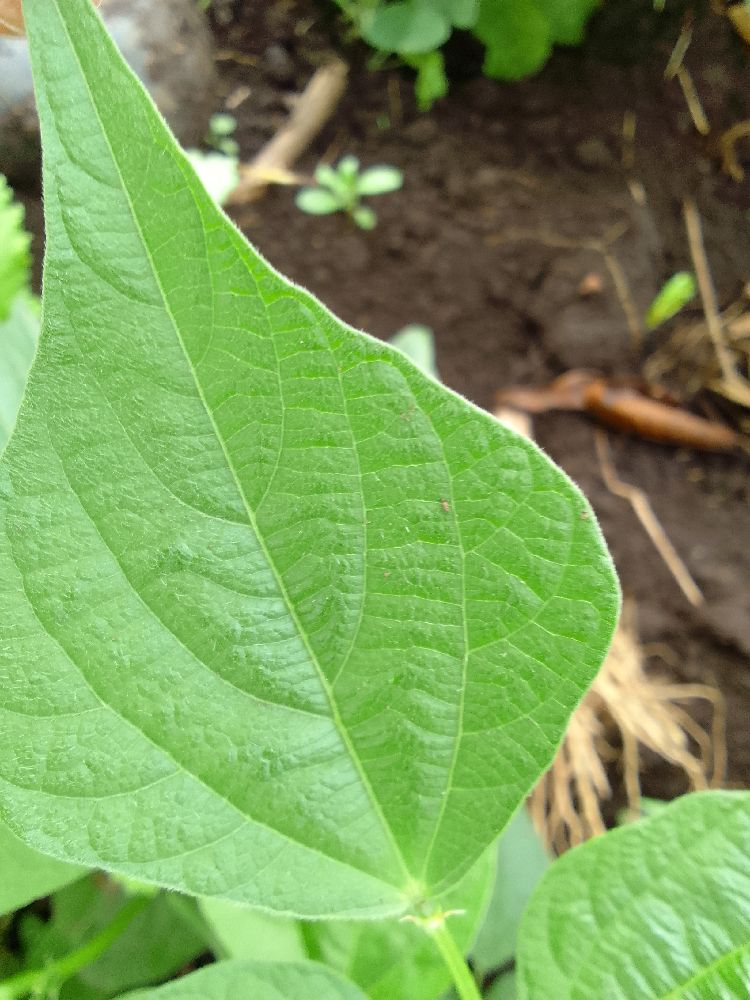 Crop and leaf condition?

common bean, healthy
